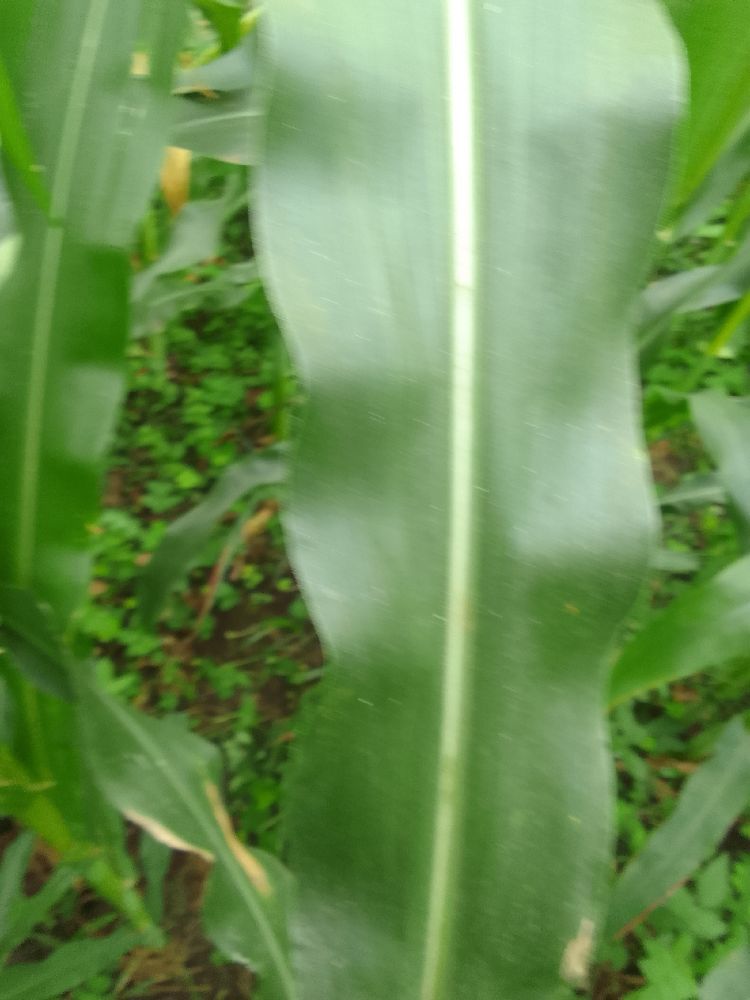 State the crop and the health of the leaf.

maize, healthy
